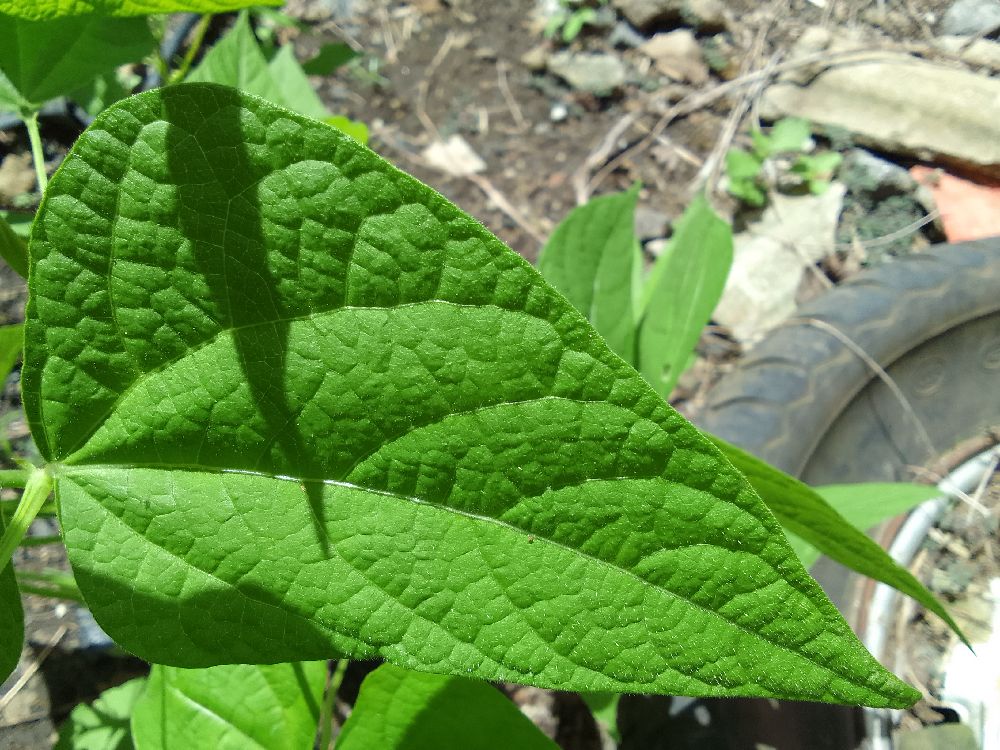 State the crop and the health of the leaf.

common bean, healthy
